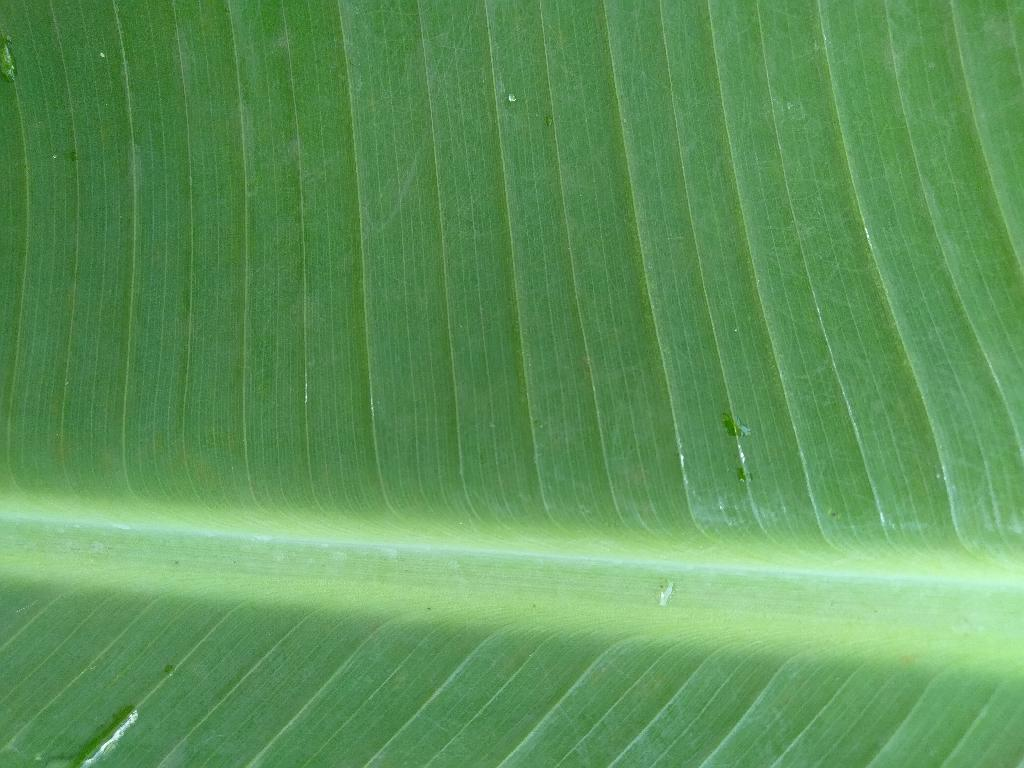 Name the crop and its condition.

banana, healthy
